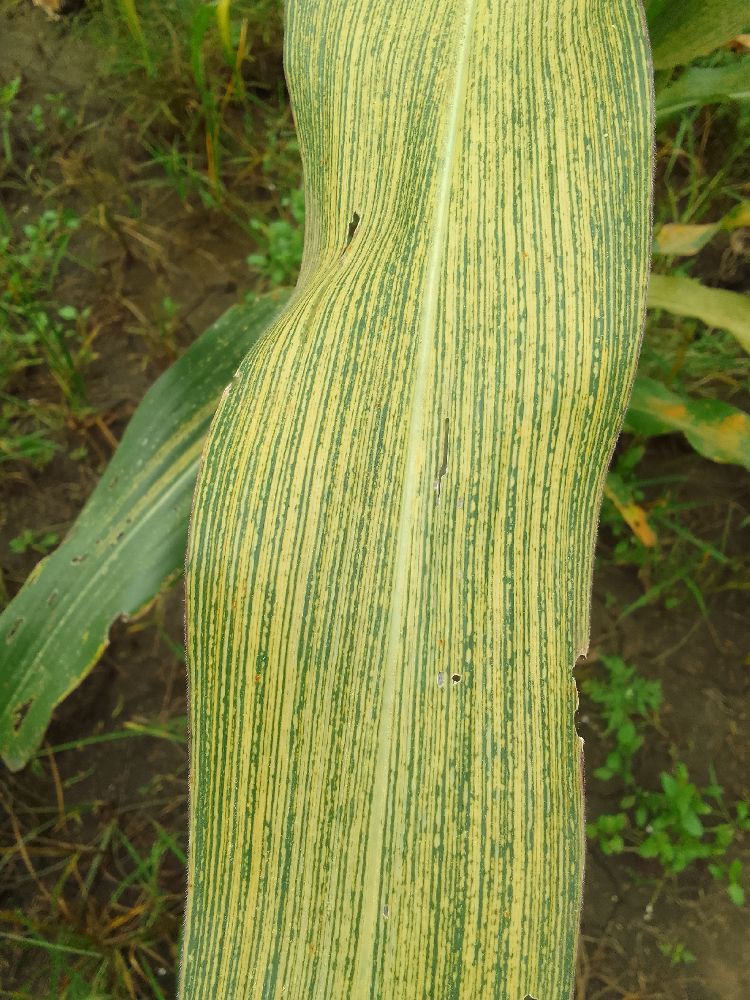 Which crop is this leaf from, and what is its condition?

maize, maize streak virus
